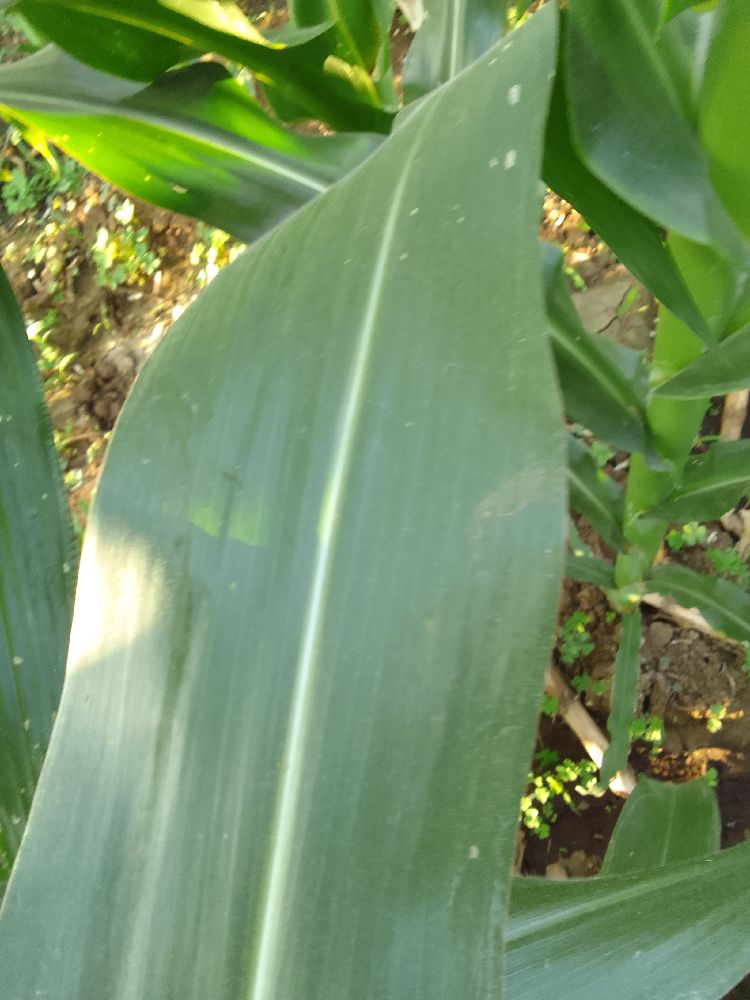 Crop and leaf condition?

maize, healthy
